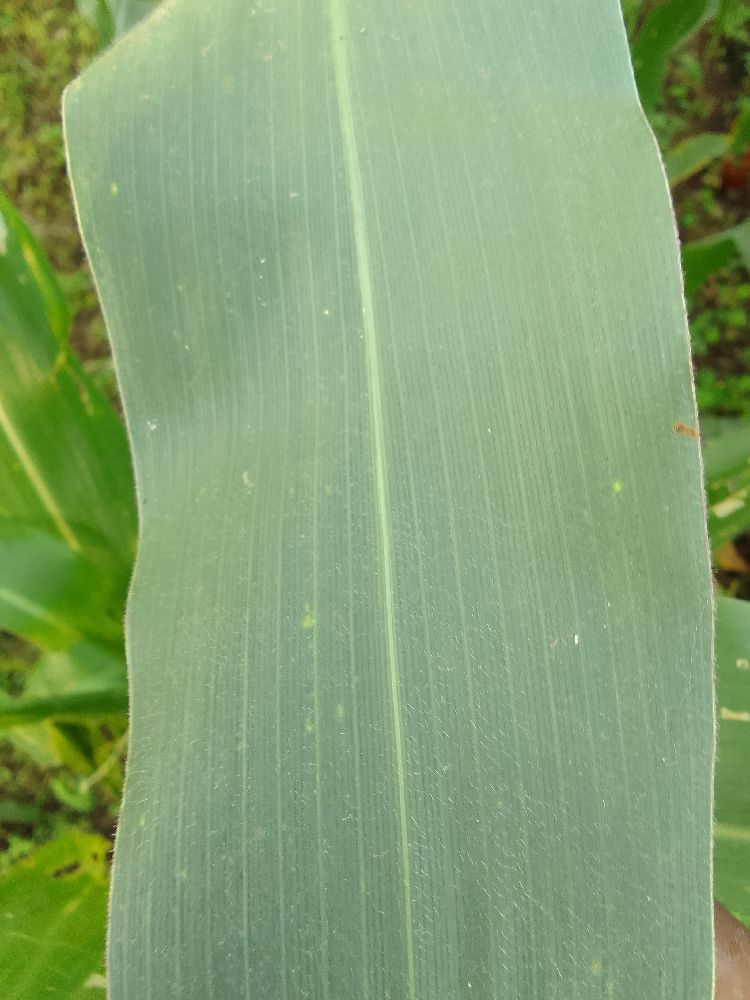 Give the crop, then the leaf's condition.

common bean, healthy
